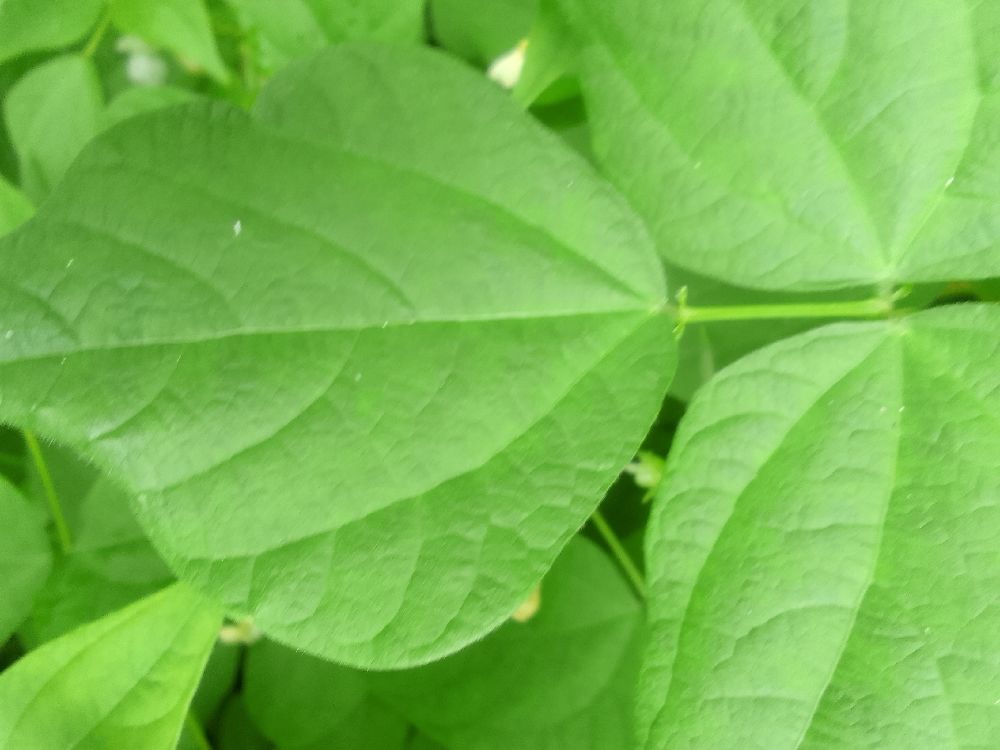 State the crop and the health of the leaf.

common bean, healthy
